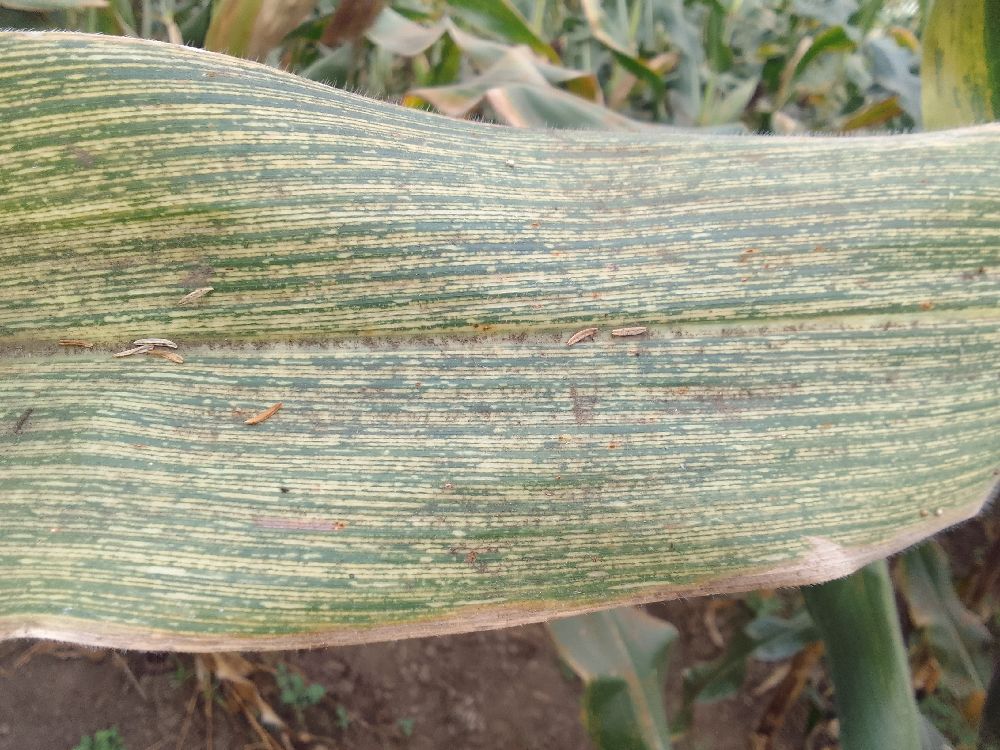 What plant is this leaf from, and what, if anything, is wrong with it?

maize, maize streak virus
